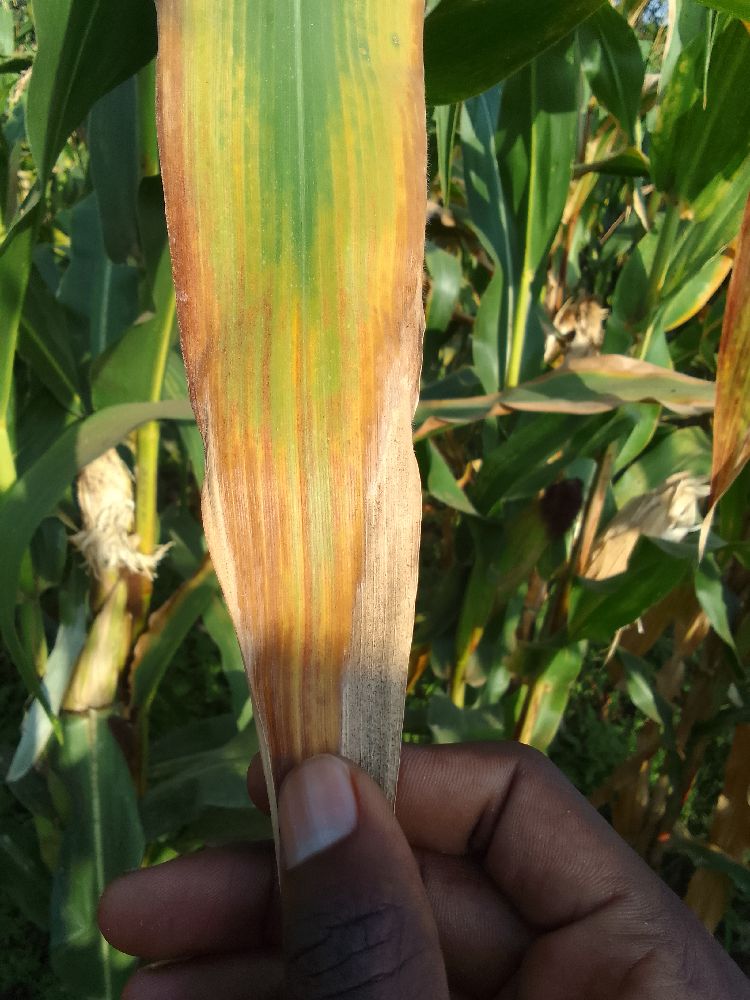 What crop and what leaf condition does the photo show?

maize, maize lethal necrosis
